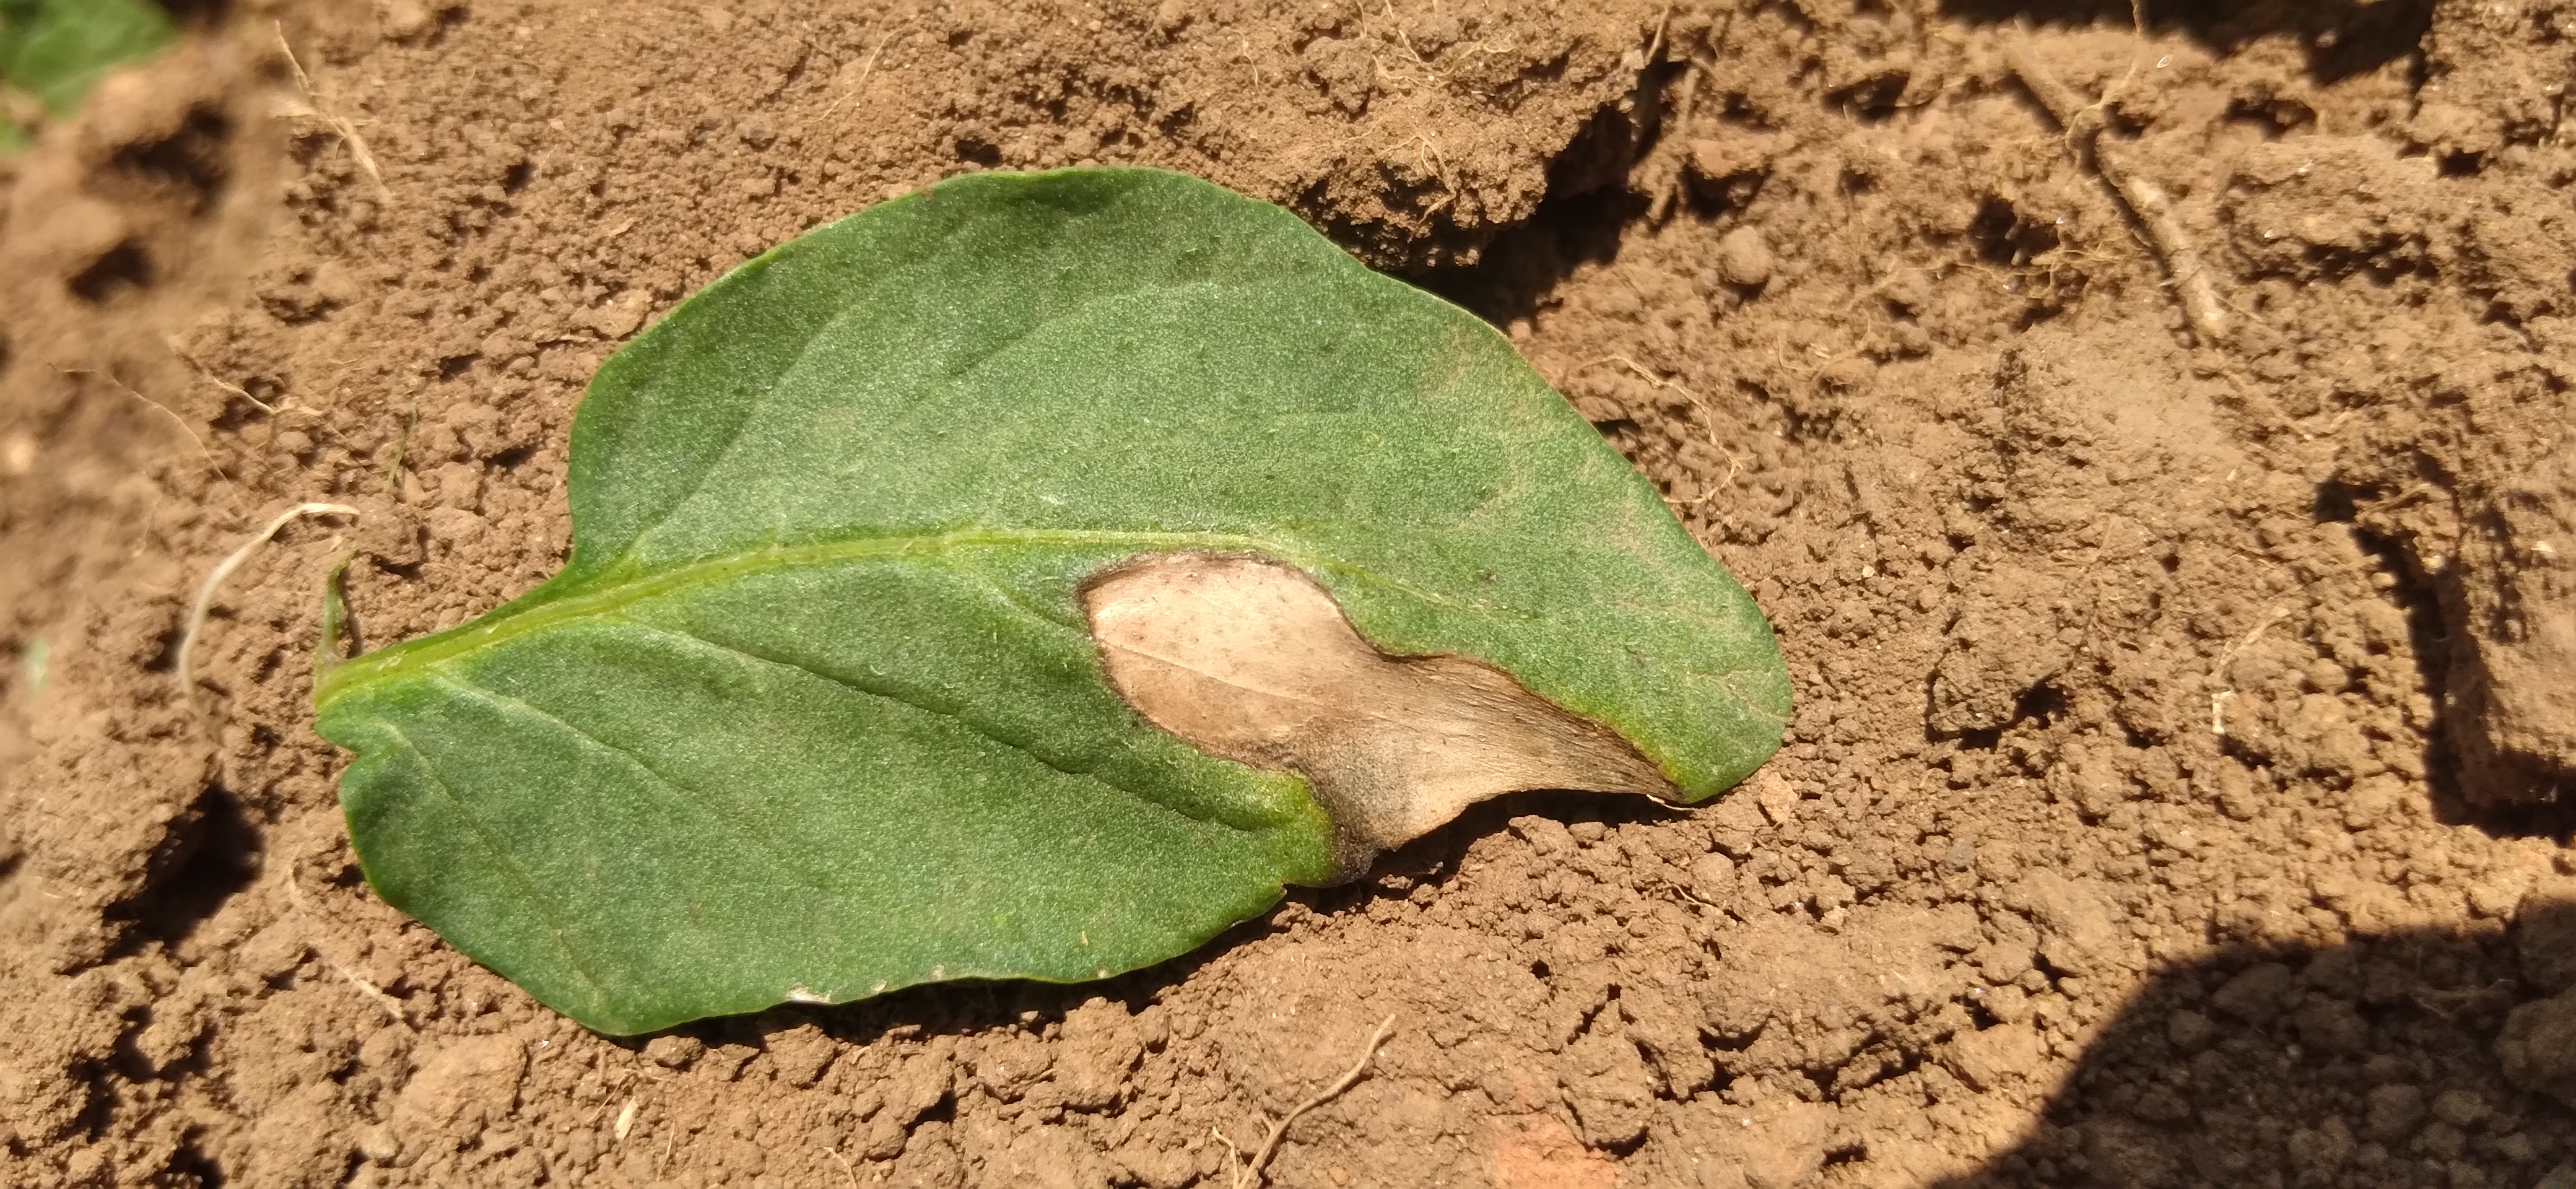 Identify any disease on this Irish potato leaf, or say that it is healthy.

early blight
